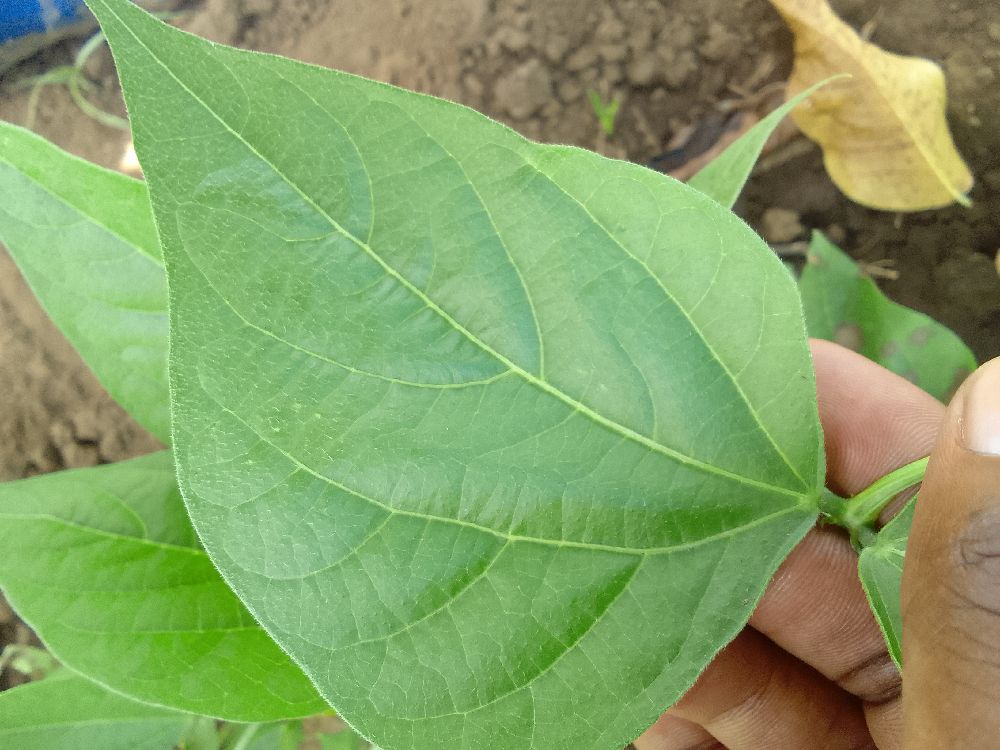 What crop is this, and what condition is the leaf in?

common bean, healthy
